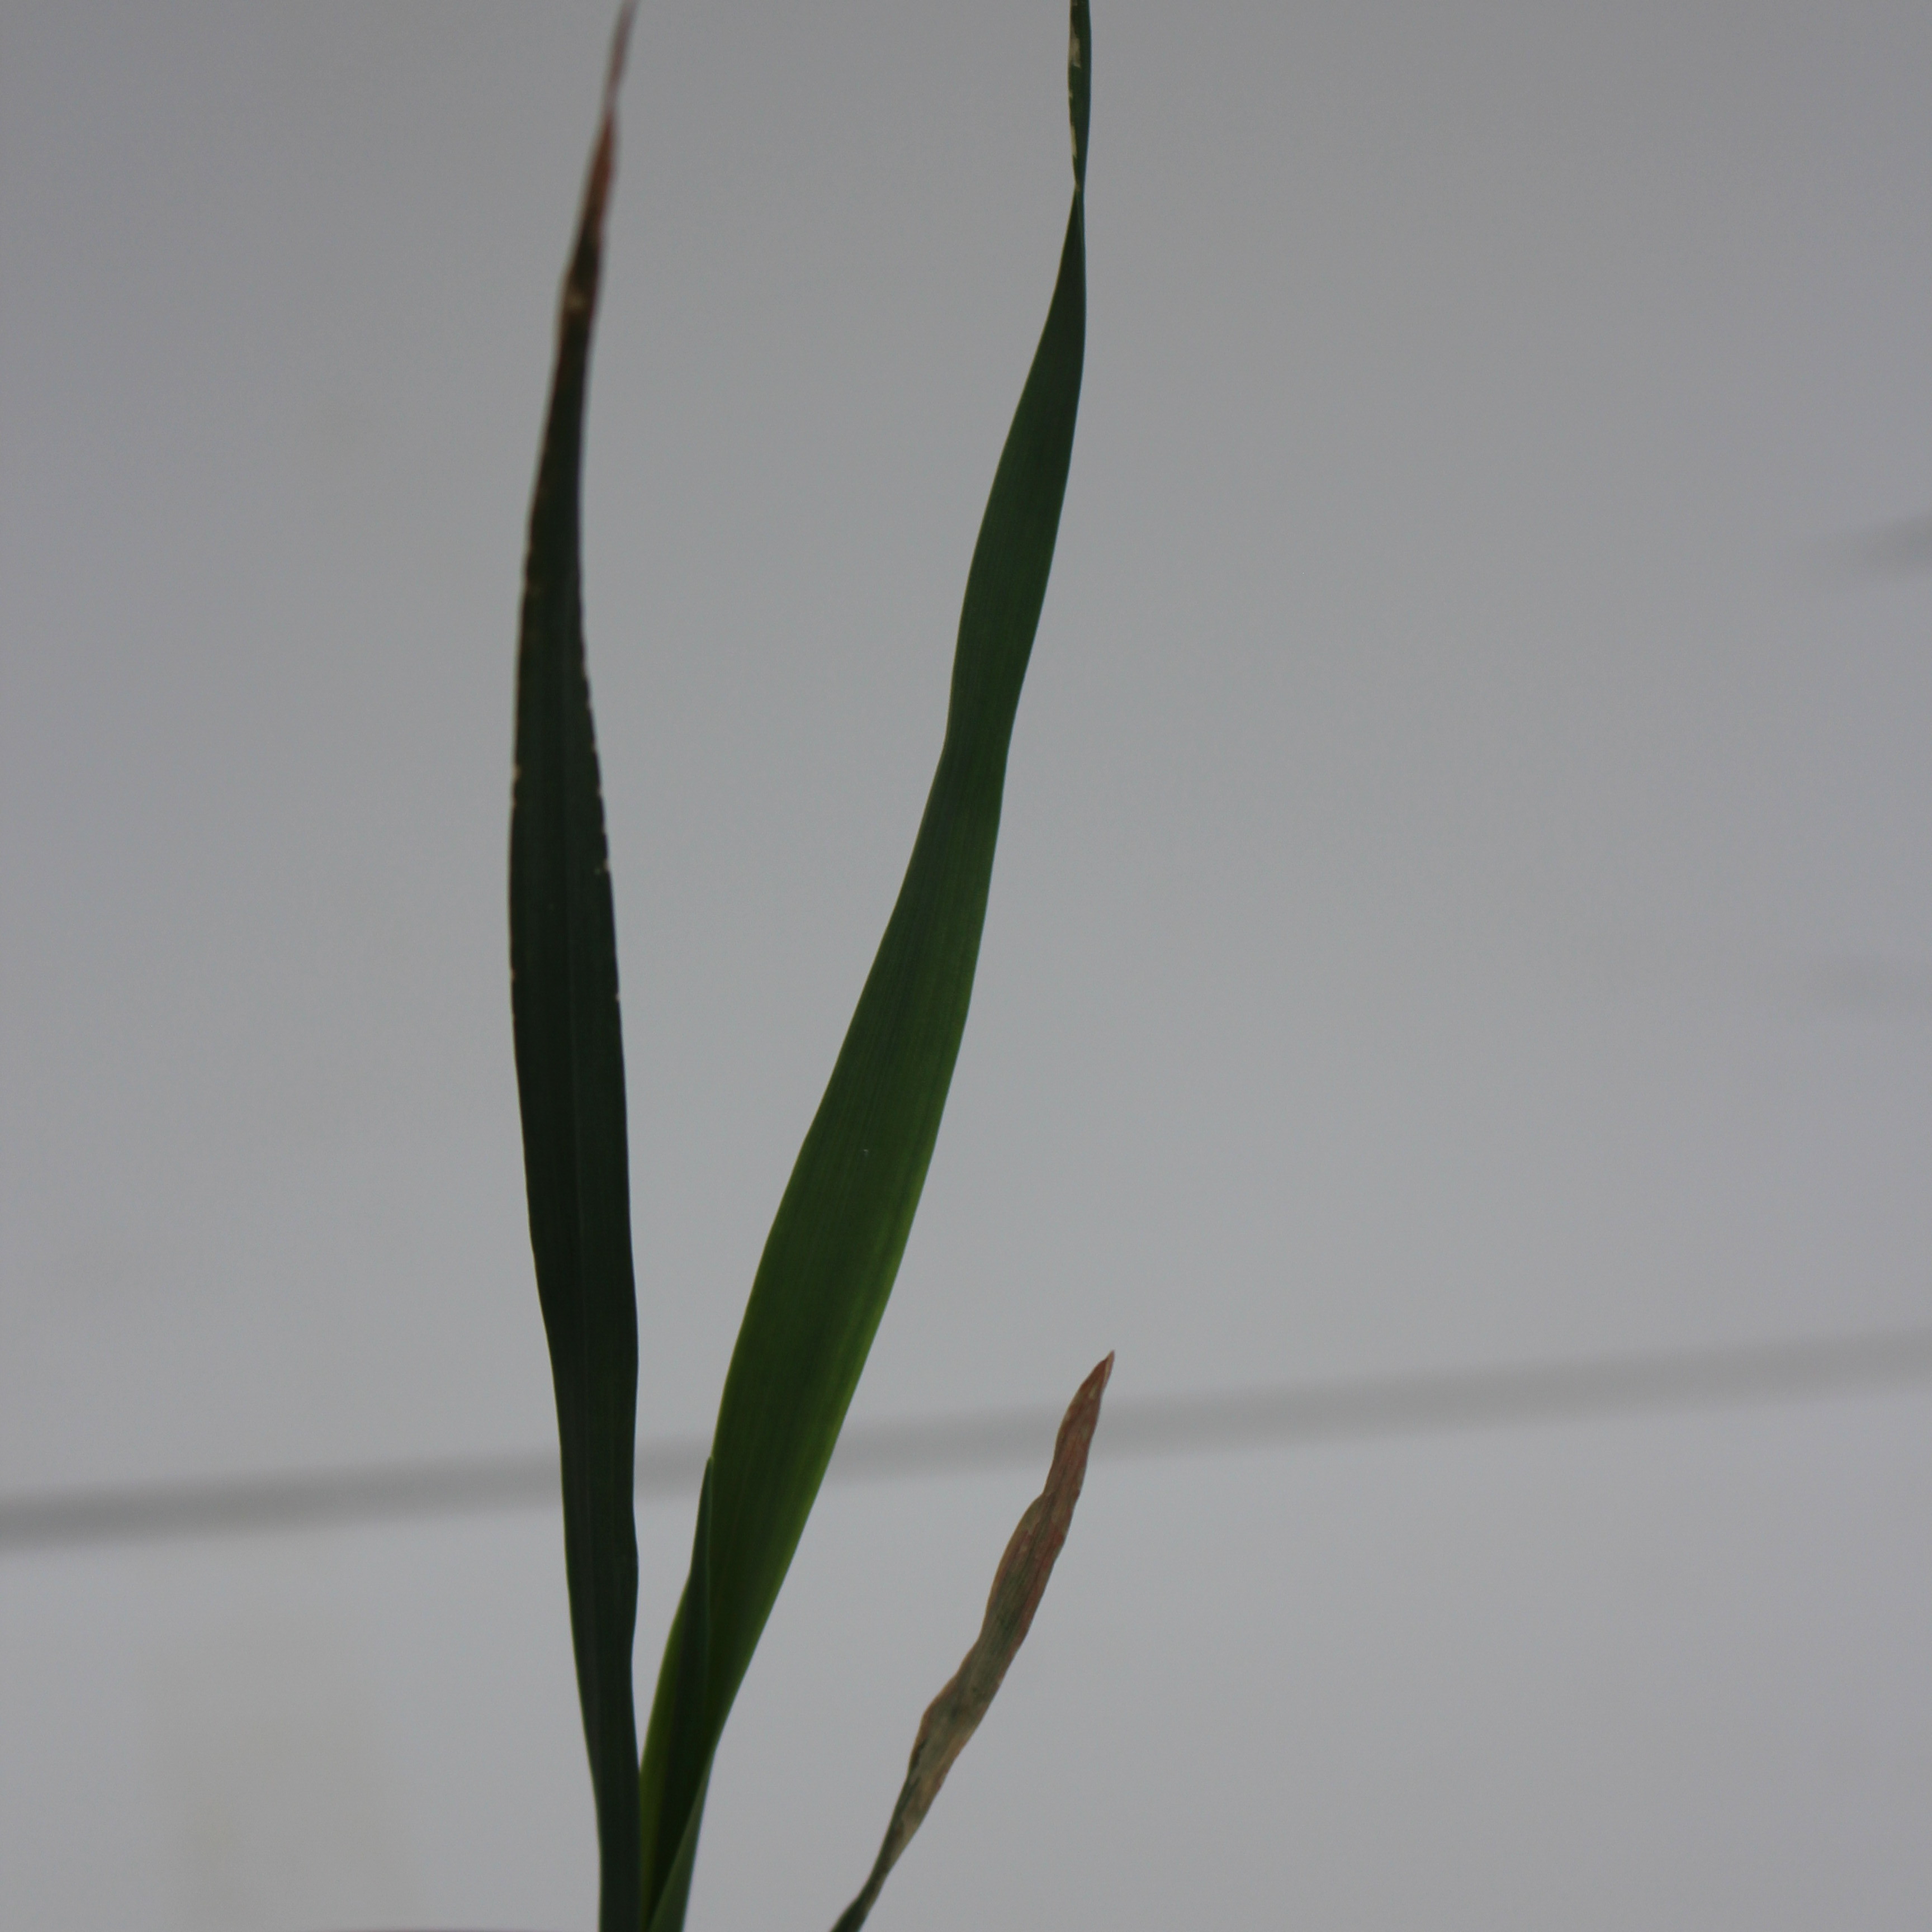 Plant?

Avena sterilis
